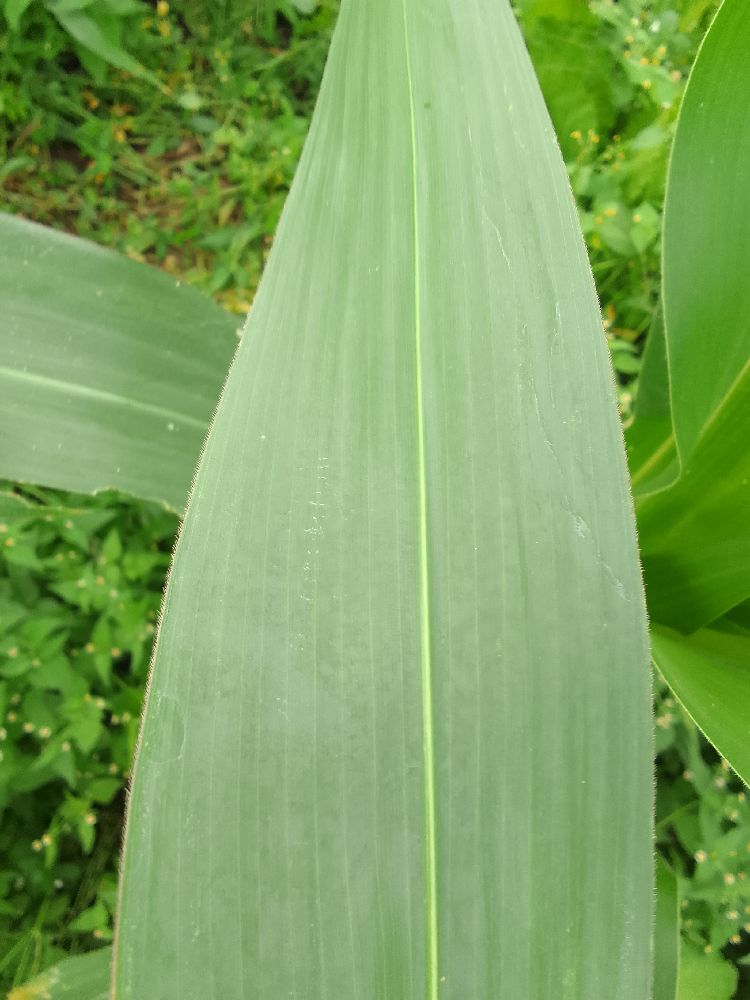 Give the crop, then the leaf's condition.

maize, healthy
